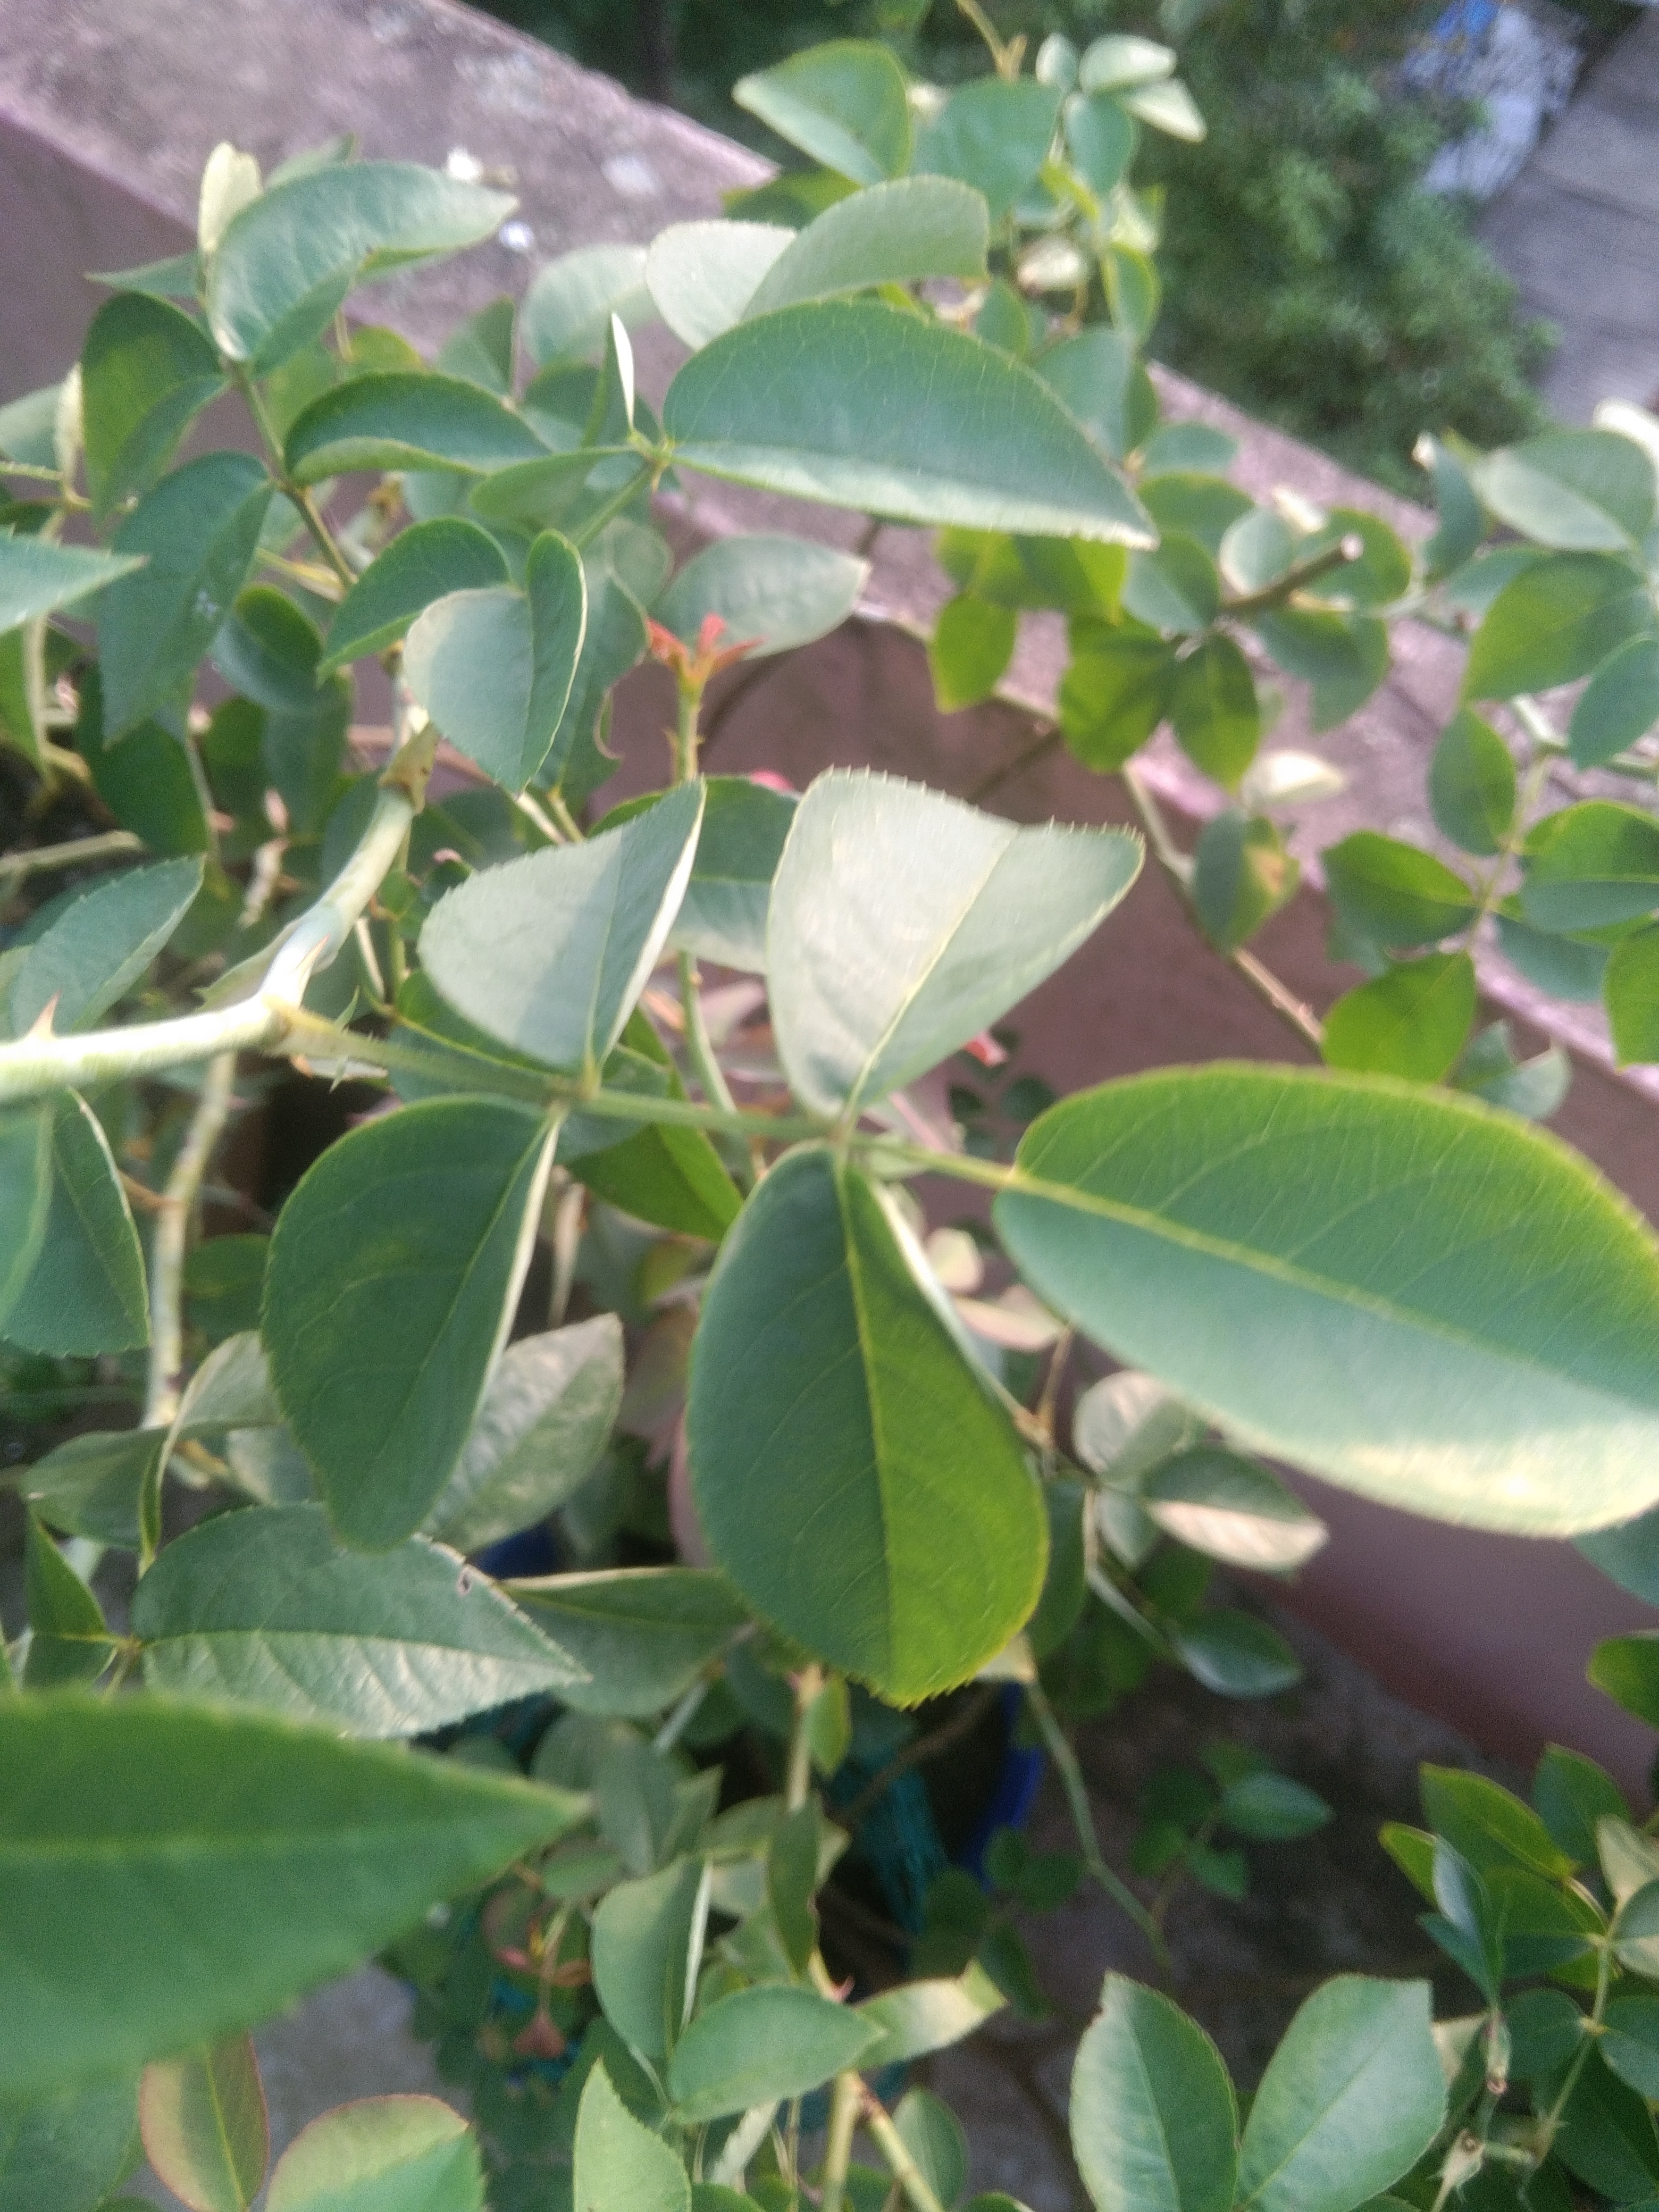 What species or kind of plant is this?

rose
